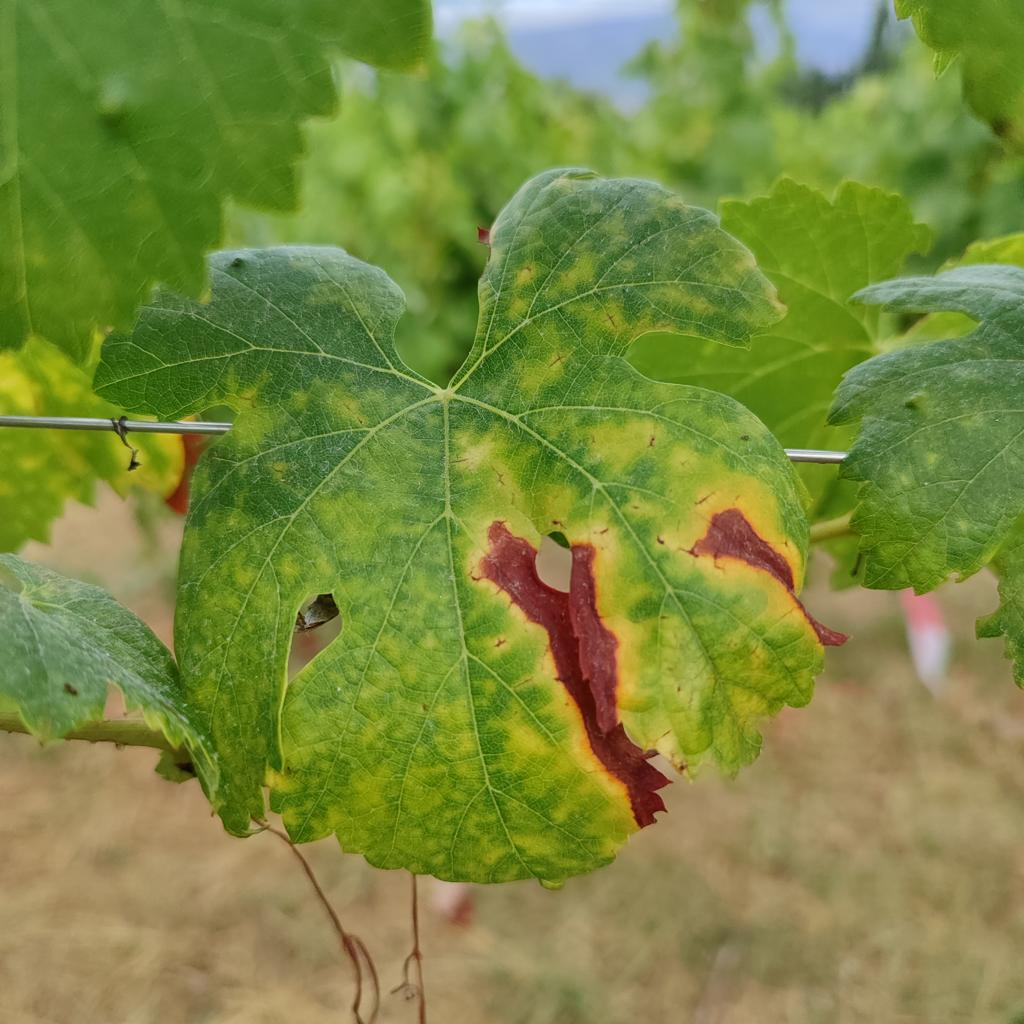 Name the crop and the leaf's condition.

grapevine, esca complex
